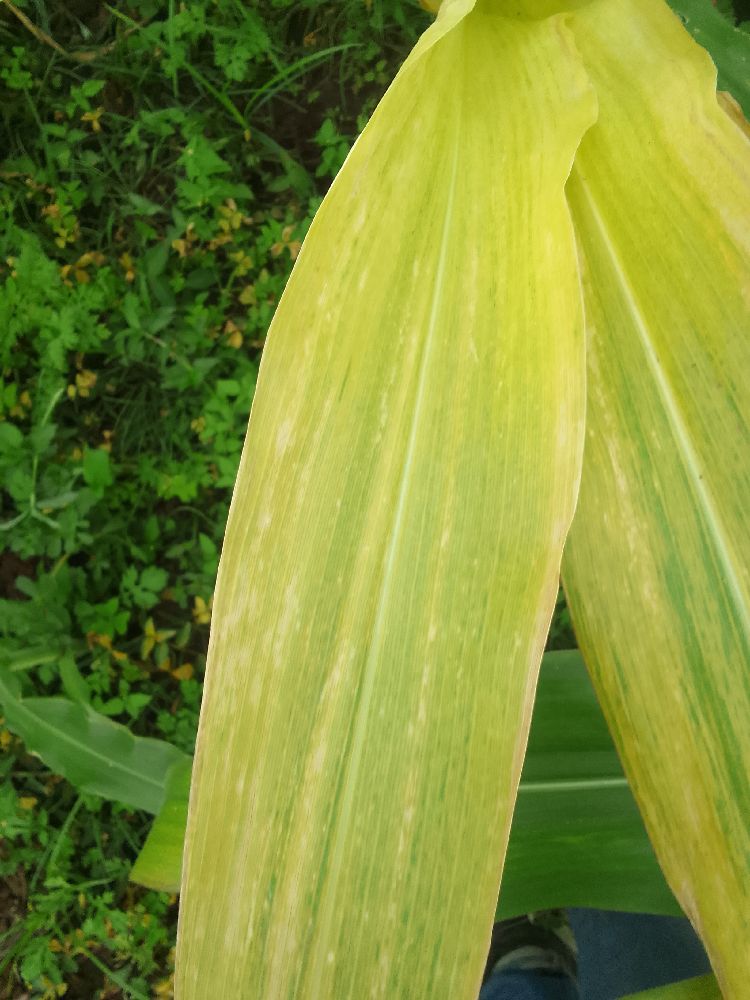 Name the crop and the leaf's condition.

maize, maize lethal necrosis
